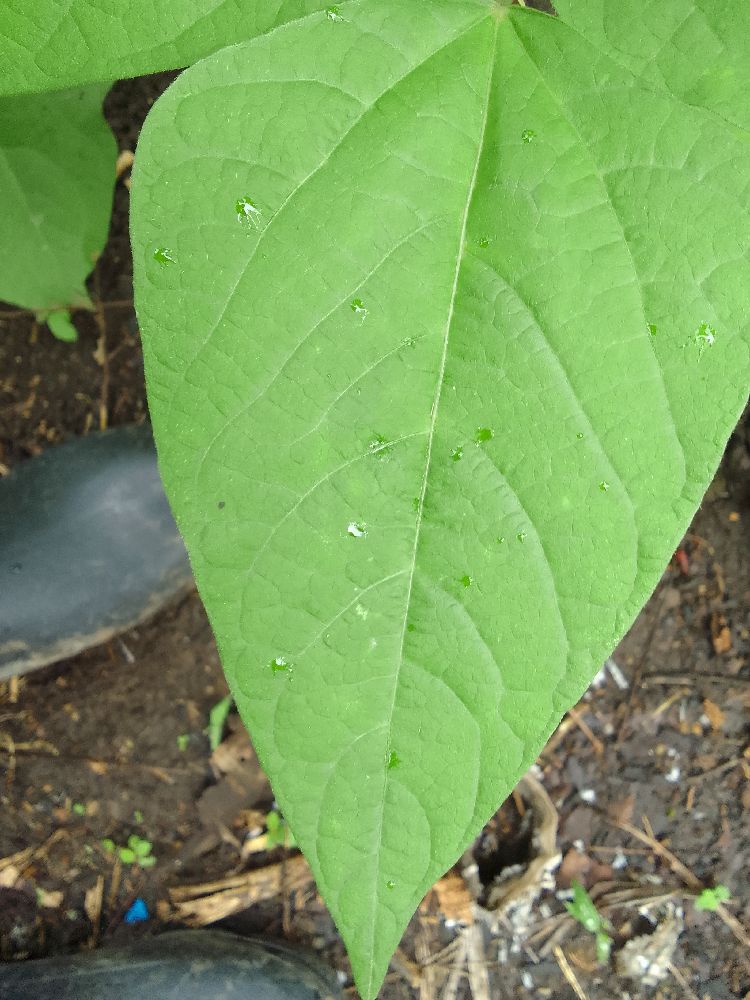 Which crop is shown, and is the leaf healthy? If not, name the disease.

common bean, healthy
